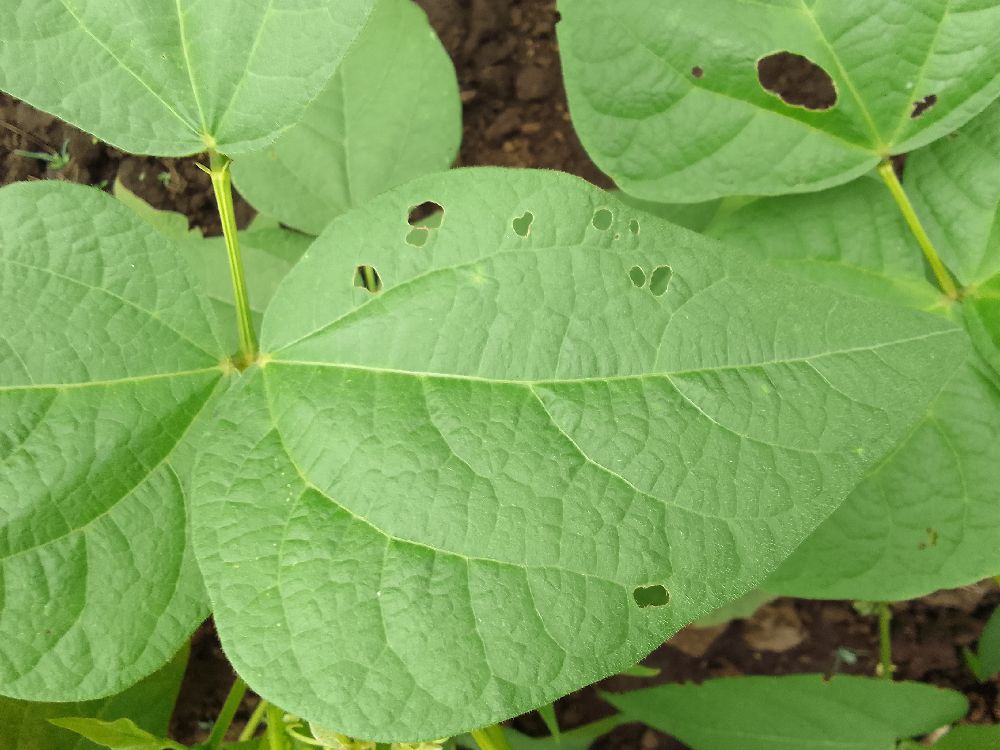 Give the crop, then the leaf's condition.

common bean, healthy
